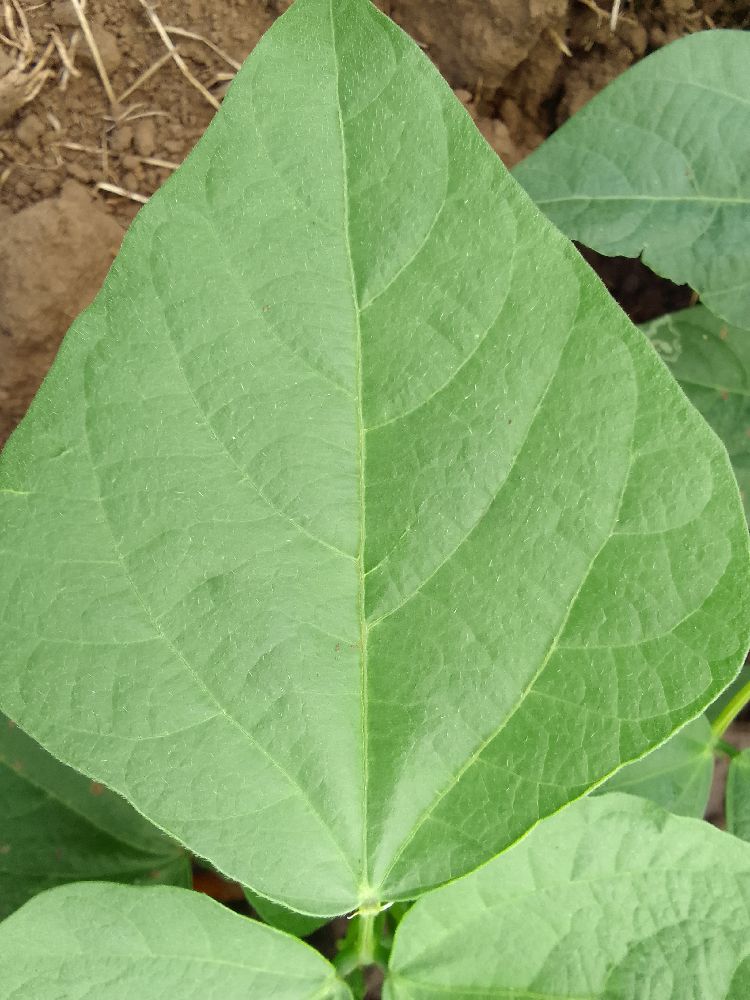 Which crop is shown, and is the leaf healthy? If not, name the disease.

common bean, healthy
